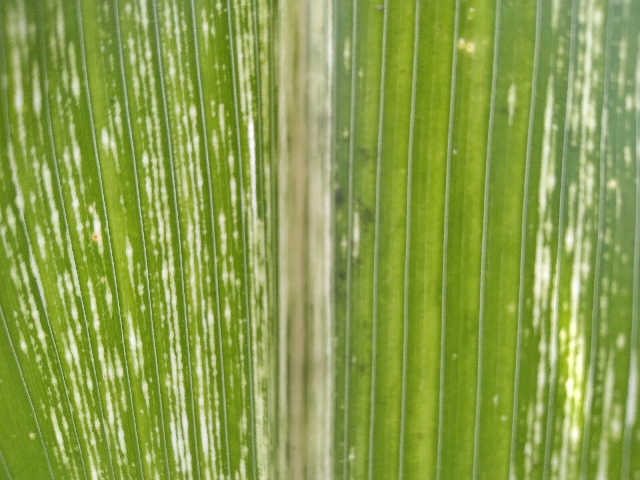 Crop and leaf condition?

maize, maize streak virus
